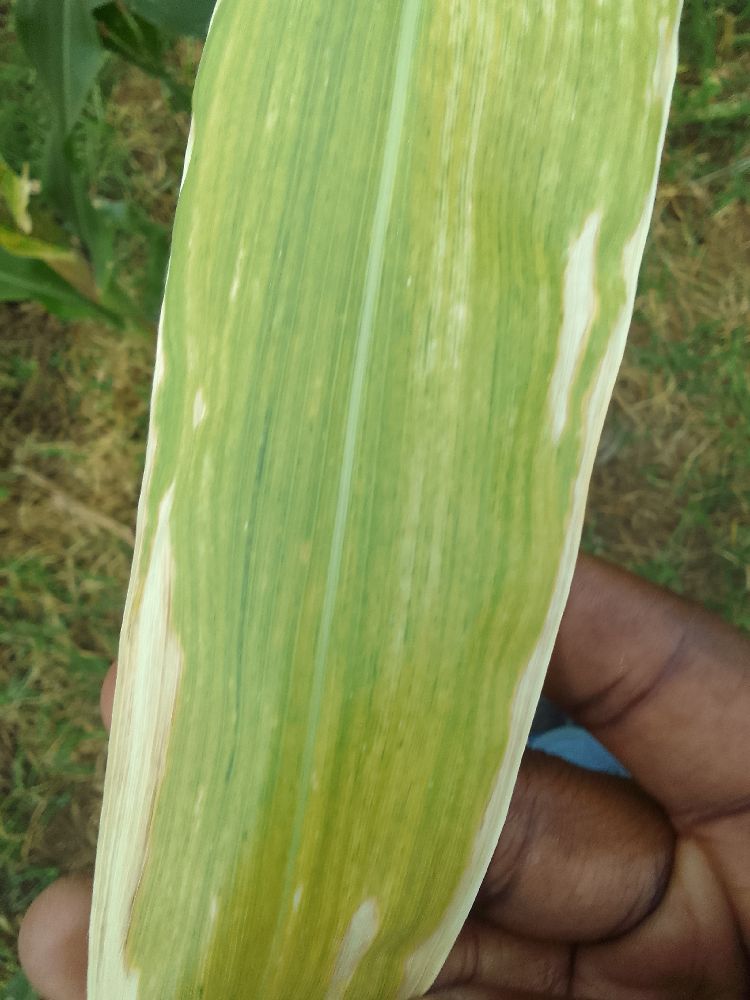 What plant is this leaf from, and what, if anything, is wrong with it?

maize, maize lethal necrosis
